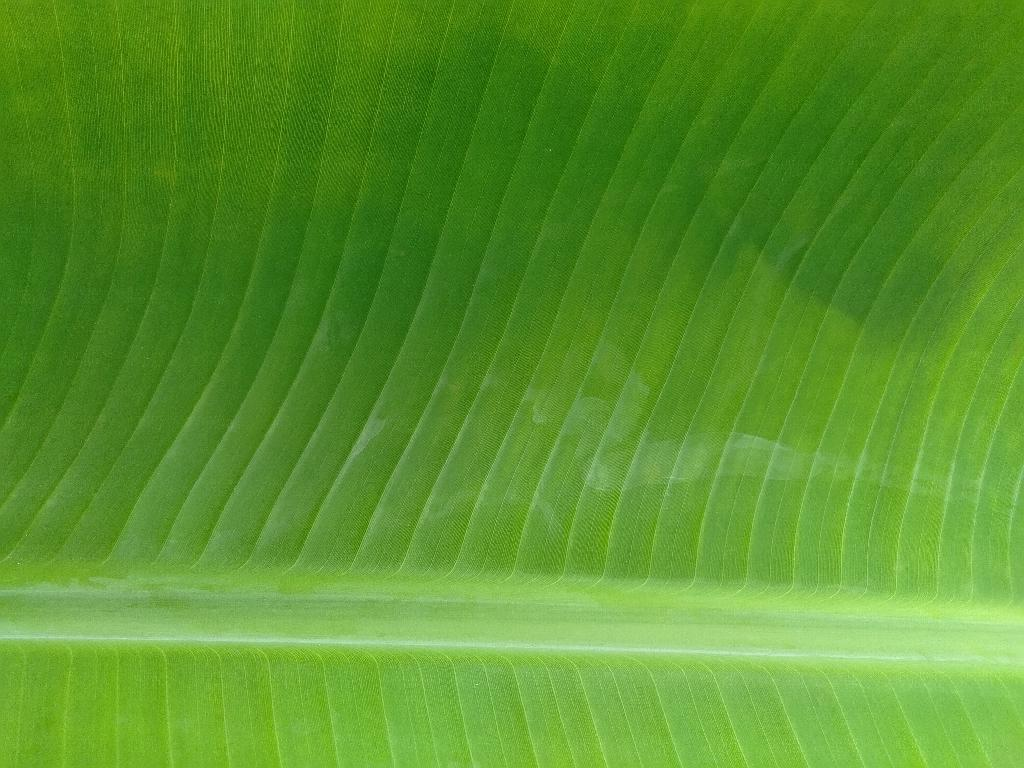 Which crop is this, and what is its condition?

banana, healthy
